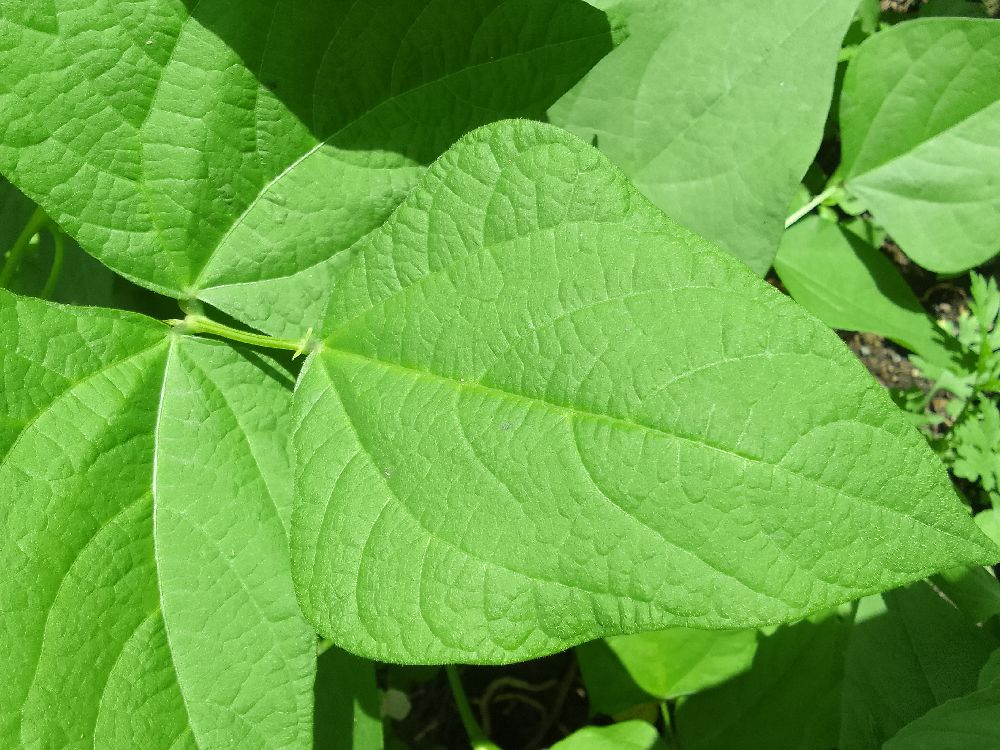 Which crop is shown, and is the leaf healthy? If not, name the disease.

common bean, healthy
